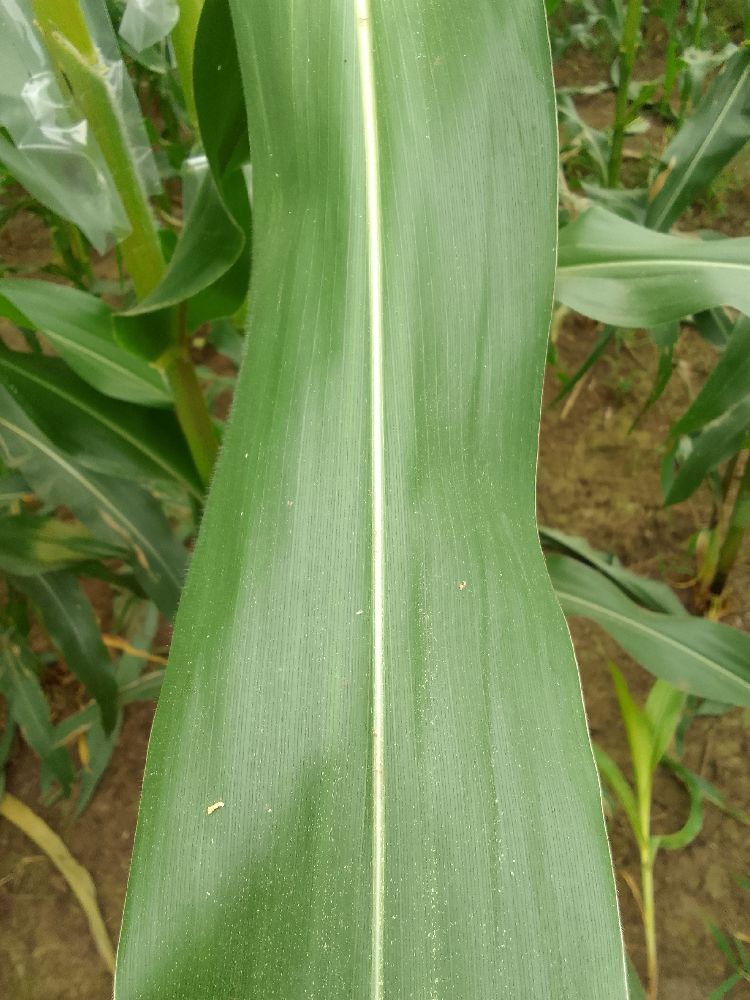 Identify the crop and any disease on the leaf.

maize, healthy
